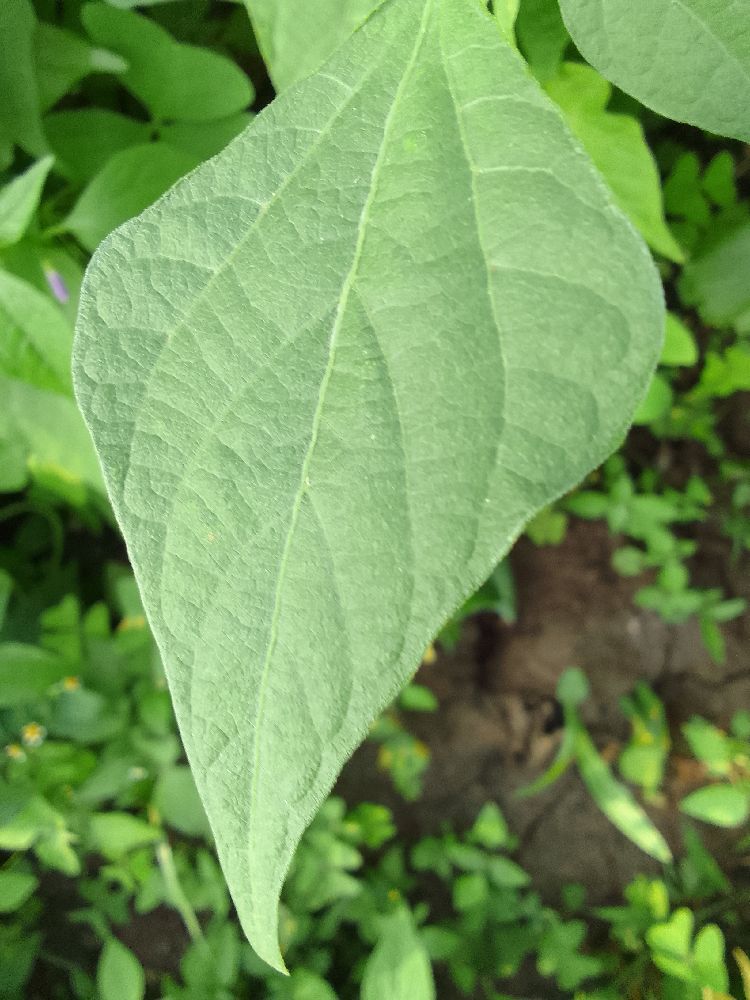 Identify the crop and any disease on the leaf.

common bean, healthy
